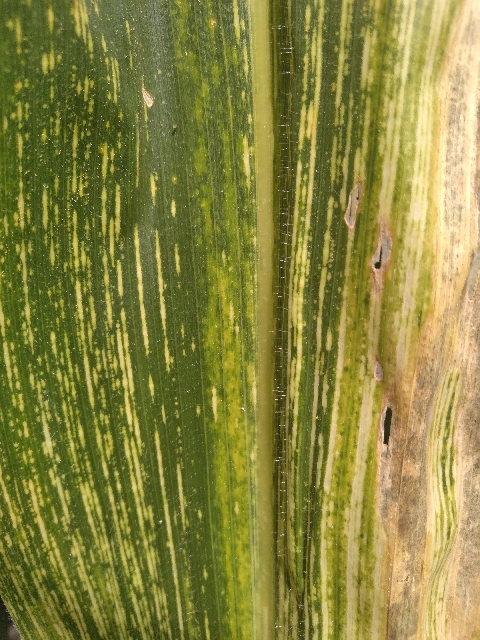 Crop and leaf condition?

maize, maize streak virus
